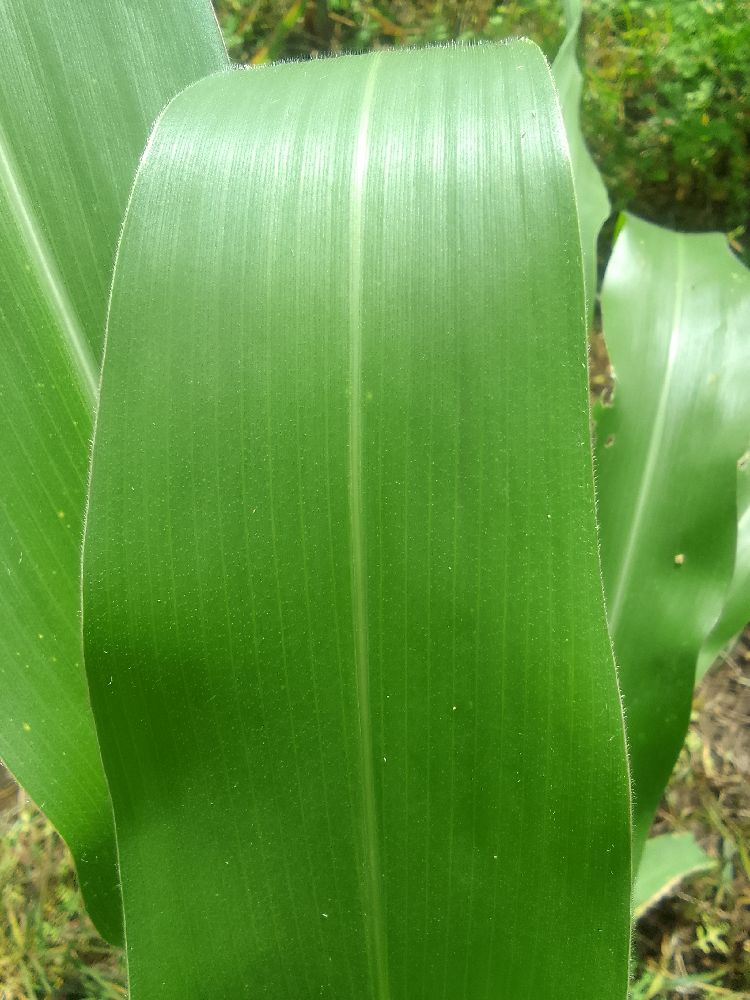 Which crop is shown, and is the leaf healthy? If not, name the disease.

maize, healthy
